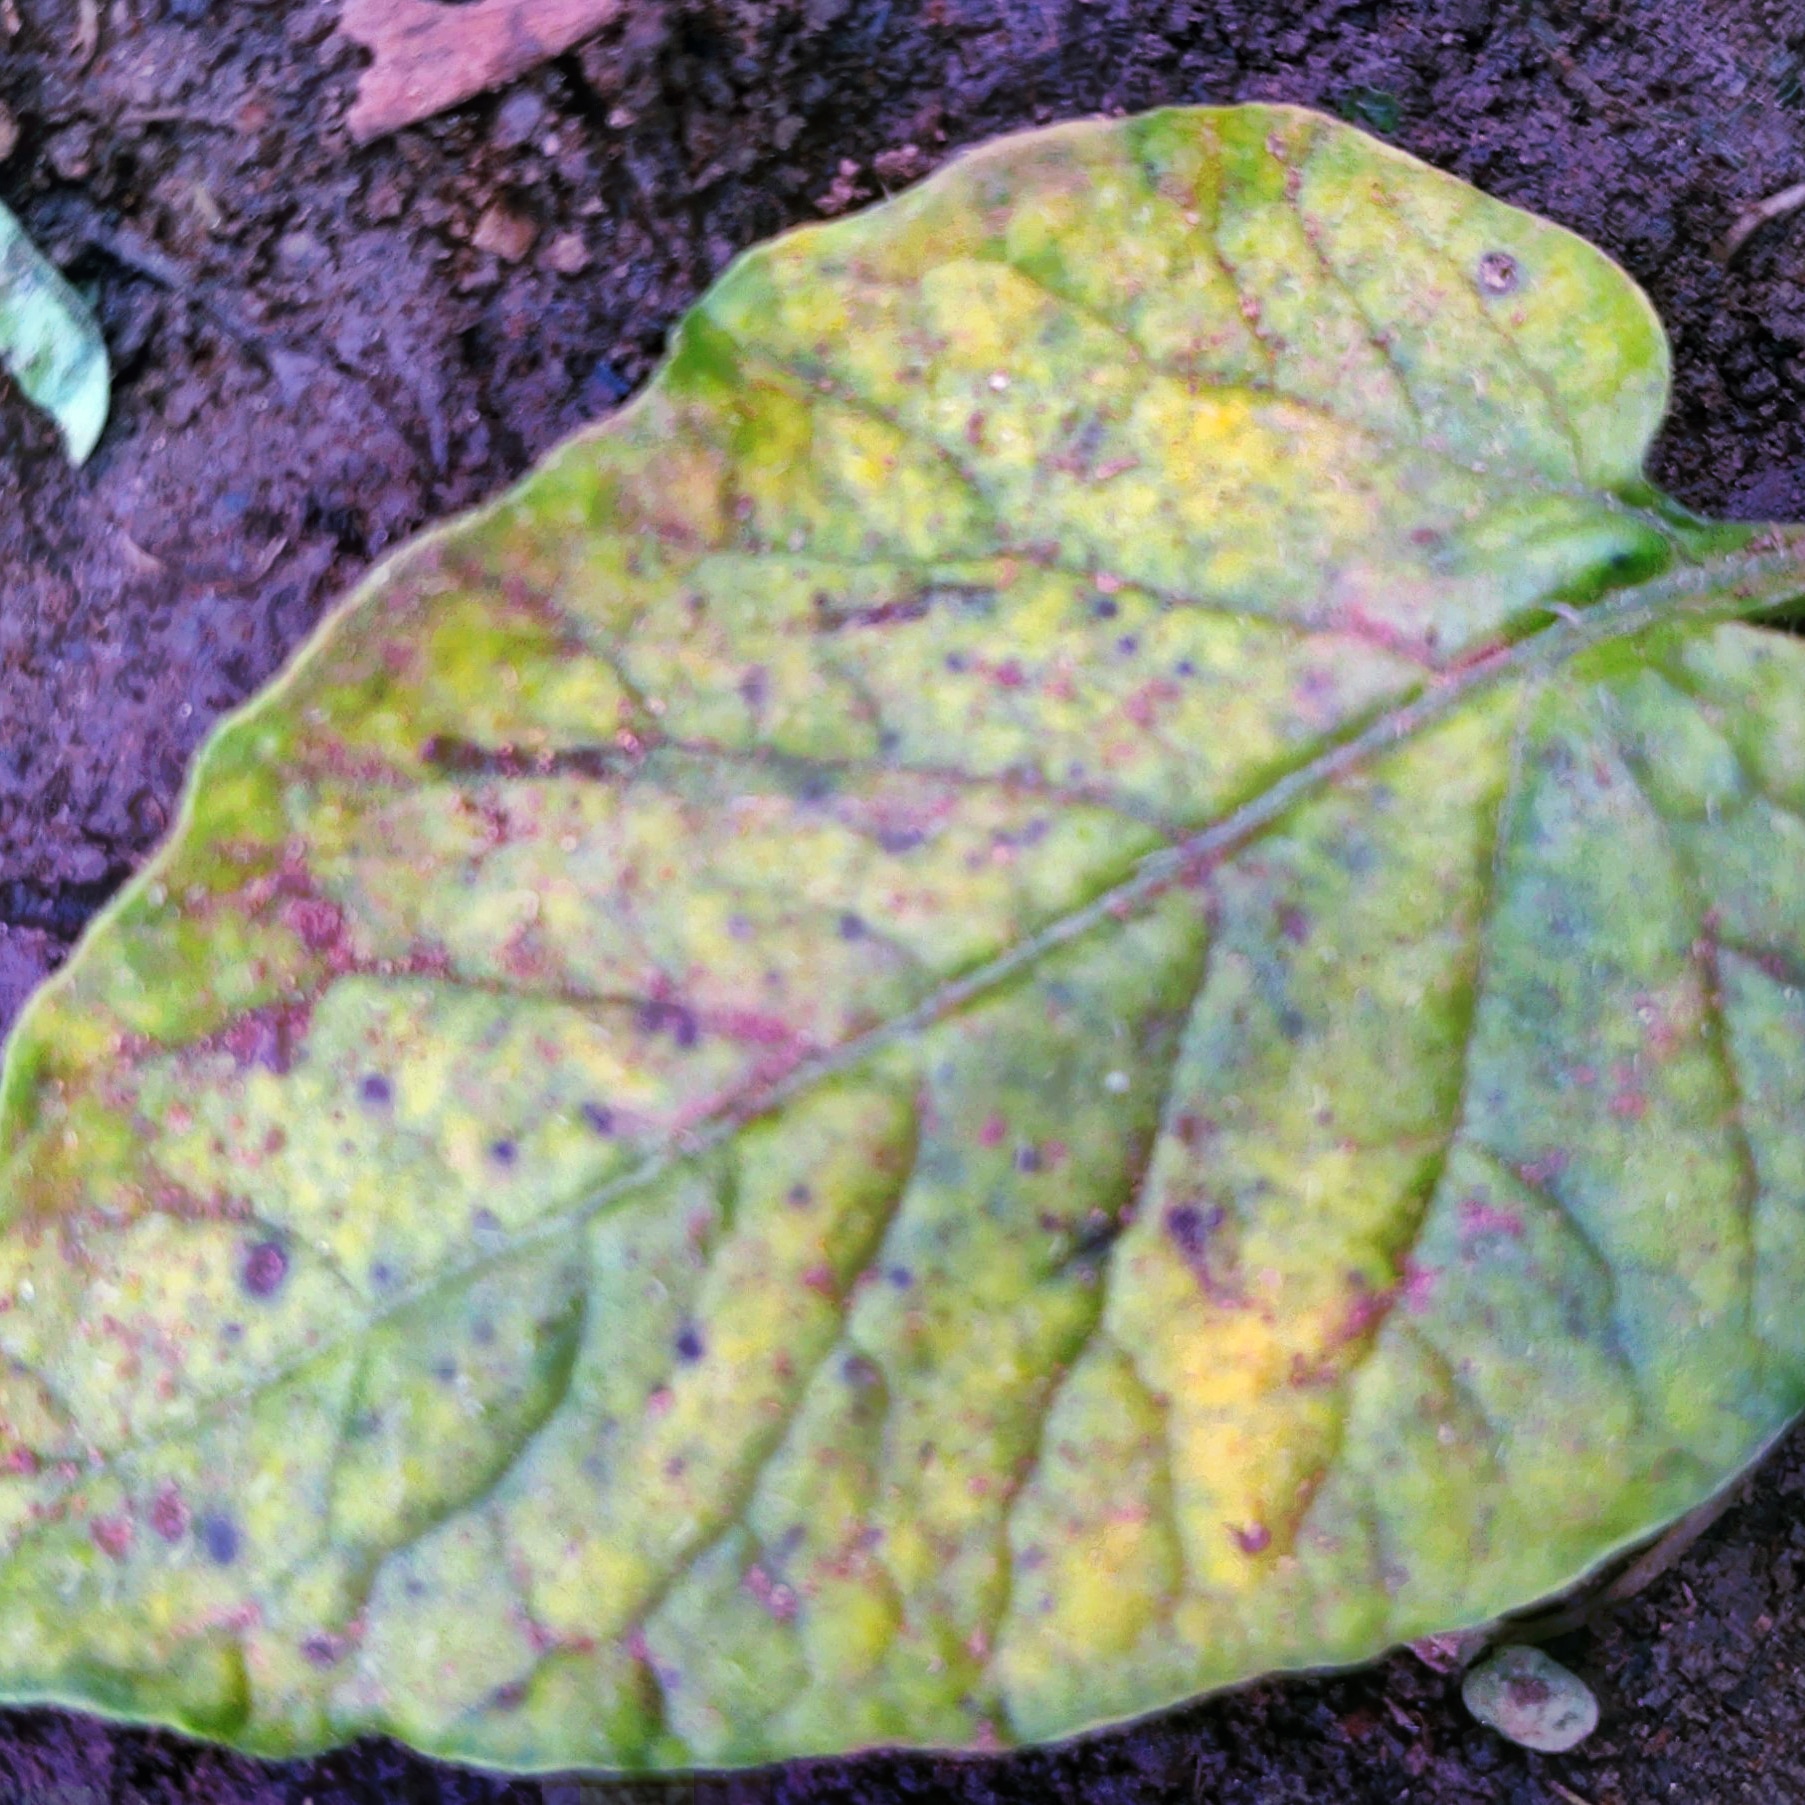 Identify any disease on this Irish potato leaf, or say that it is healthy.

late blight
